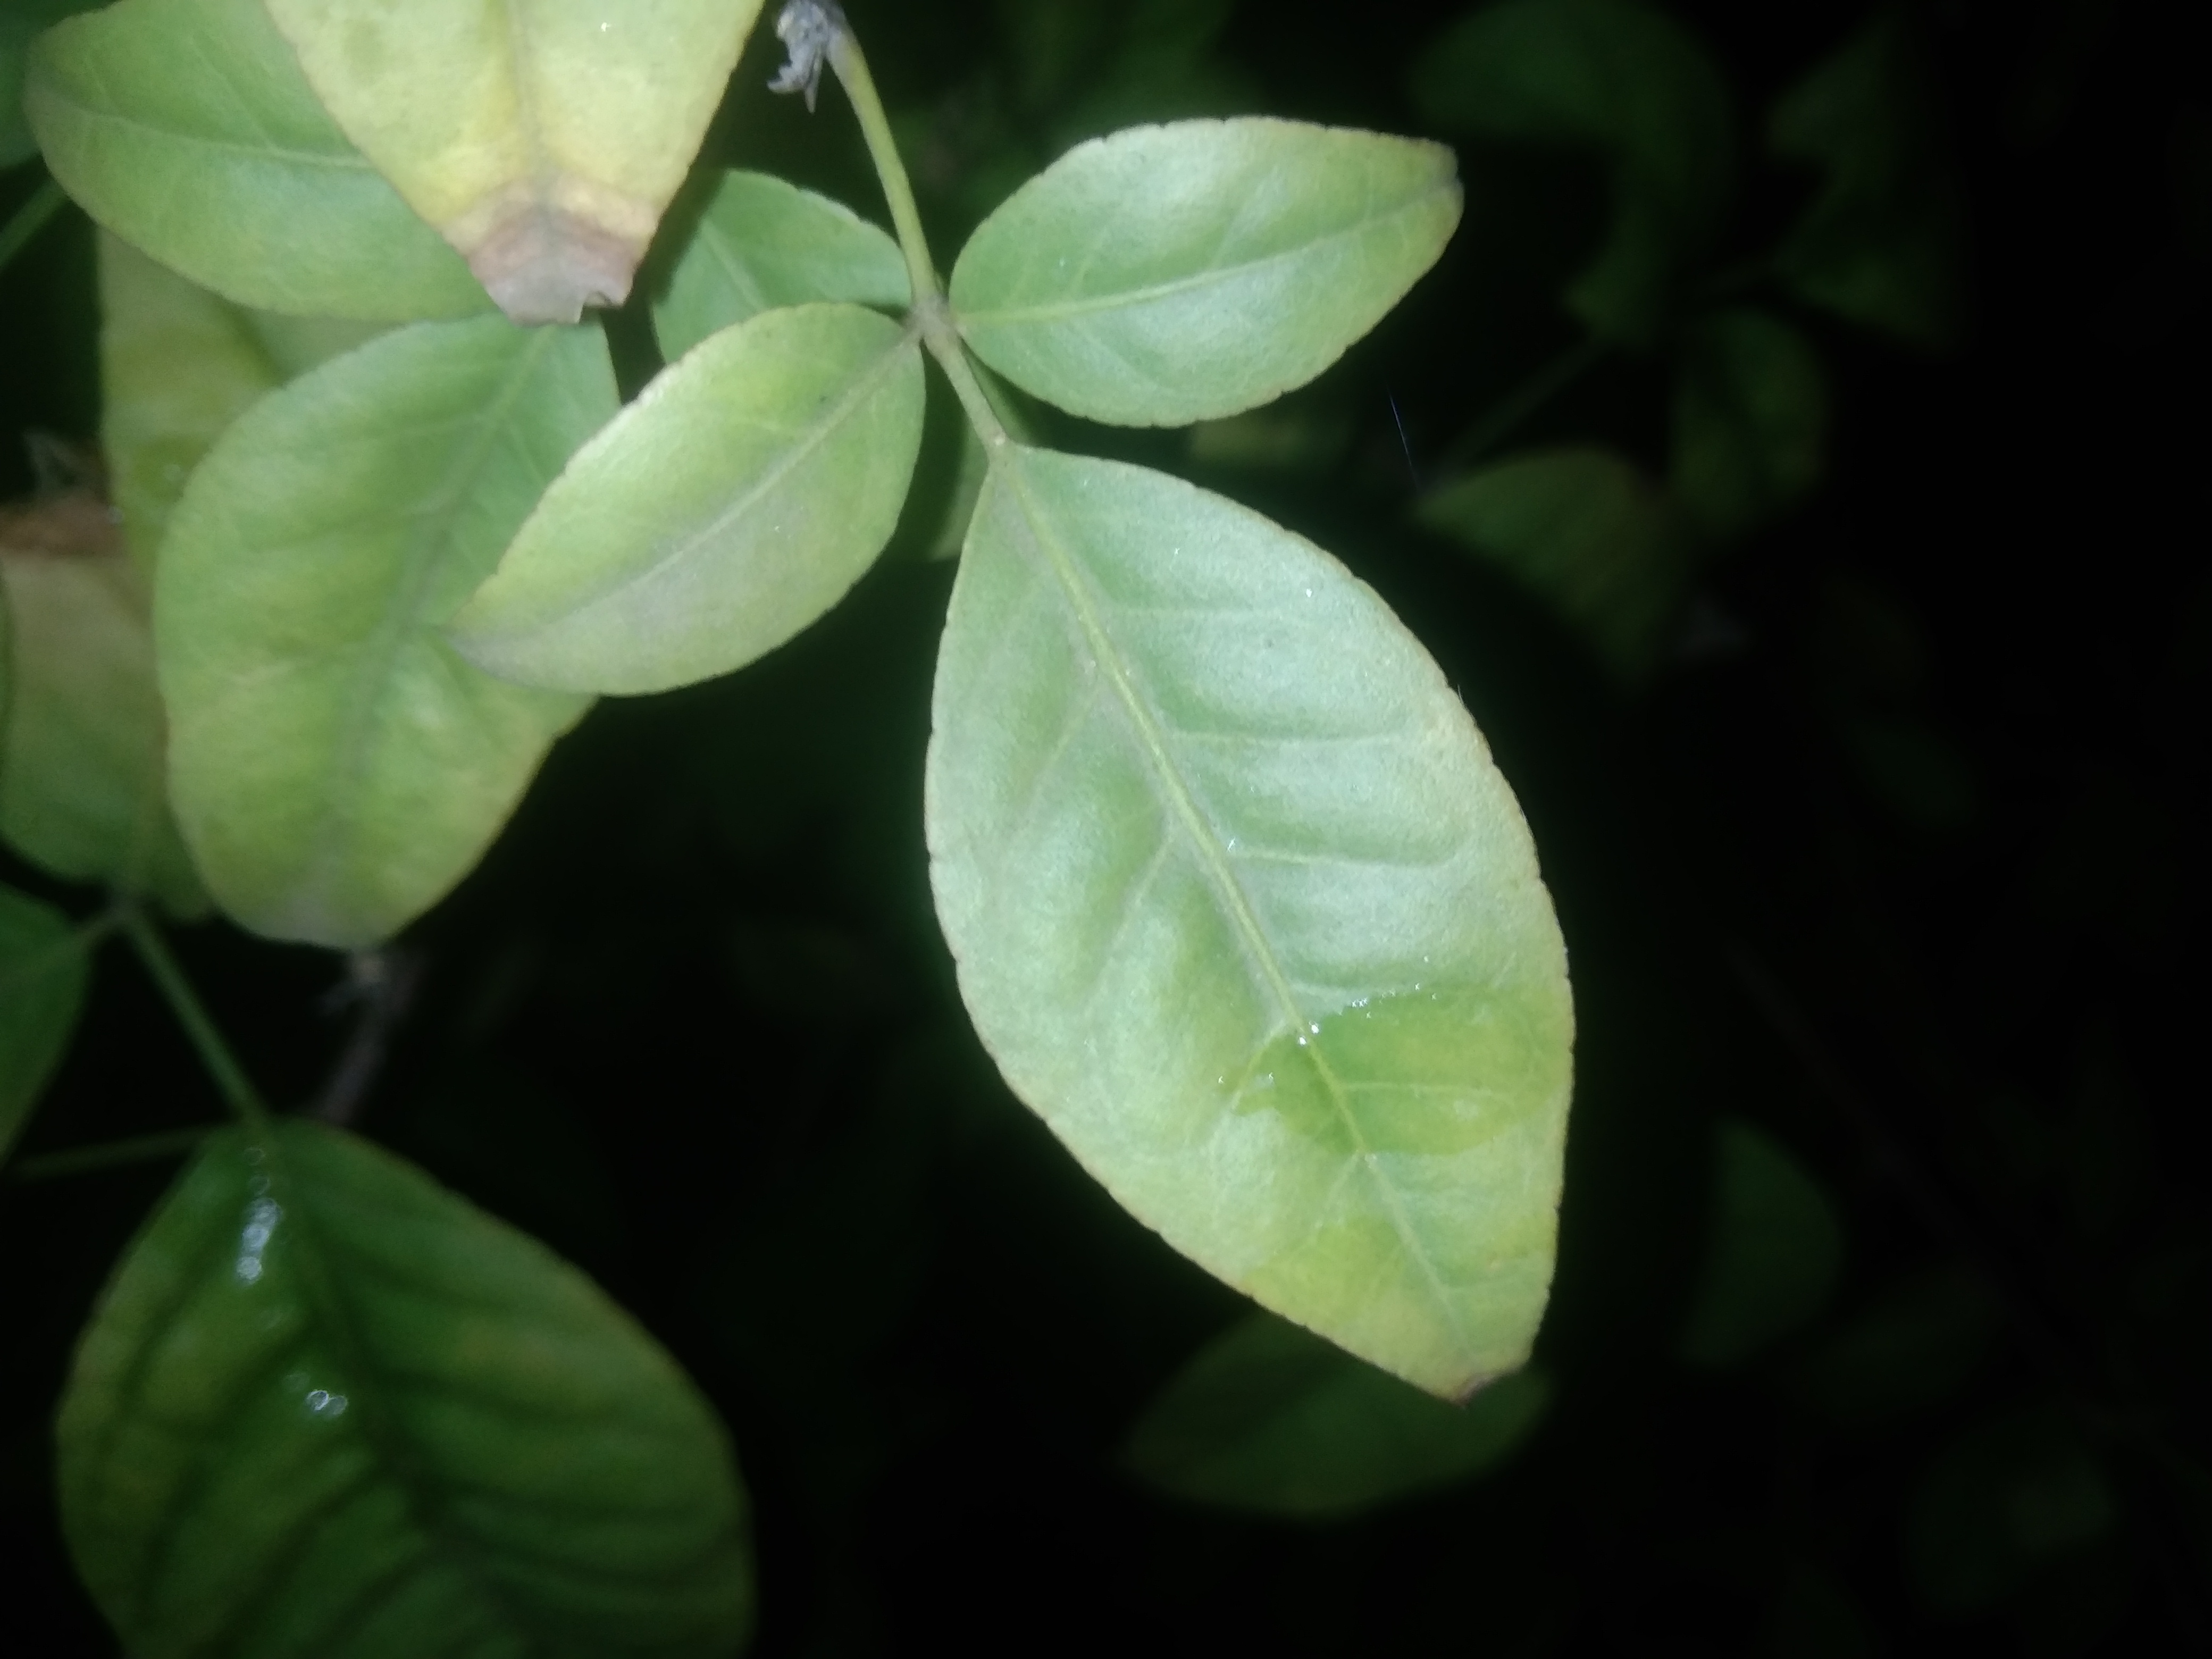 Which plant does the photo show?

wood apple
